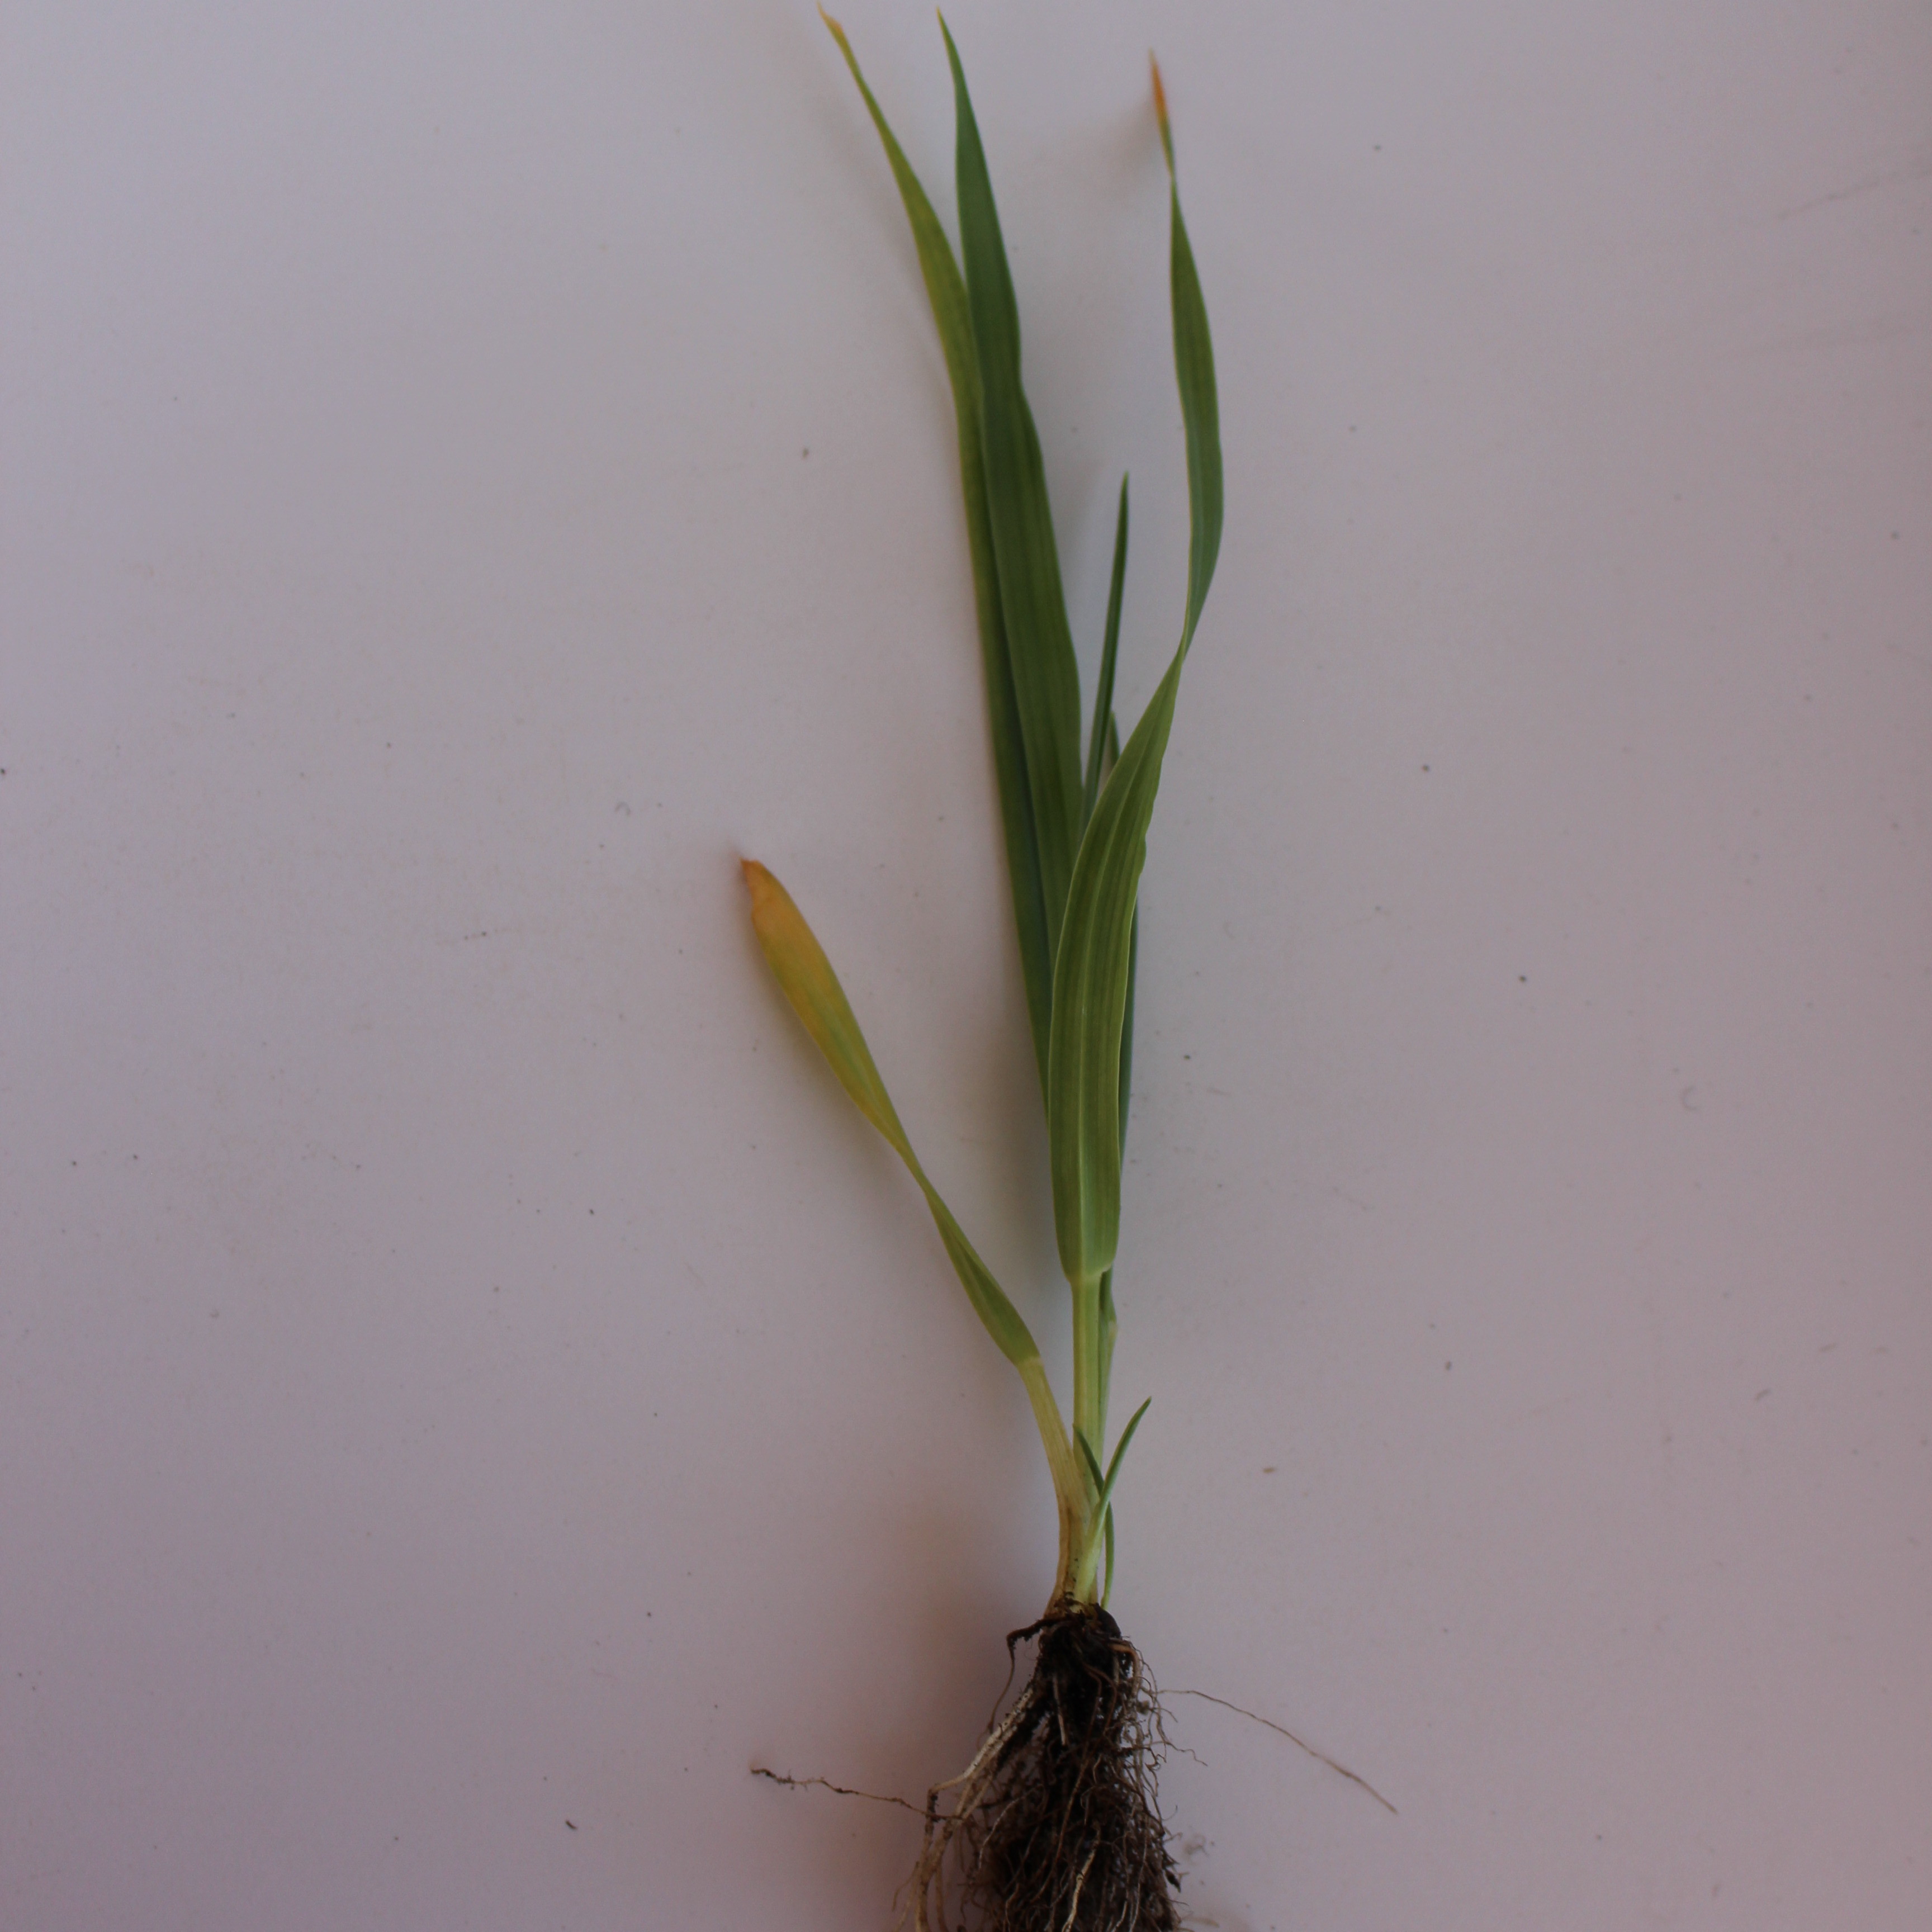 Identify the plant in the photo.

Avena sterilis
